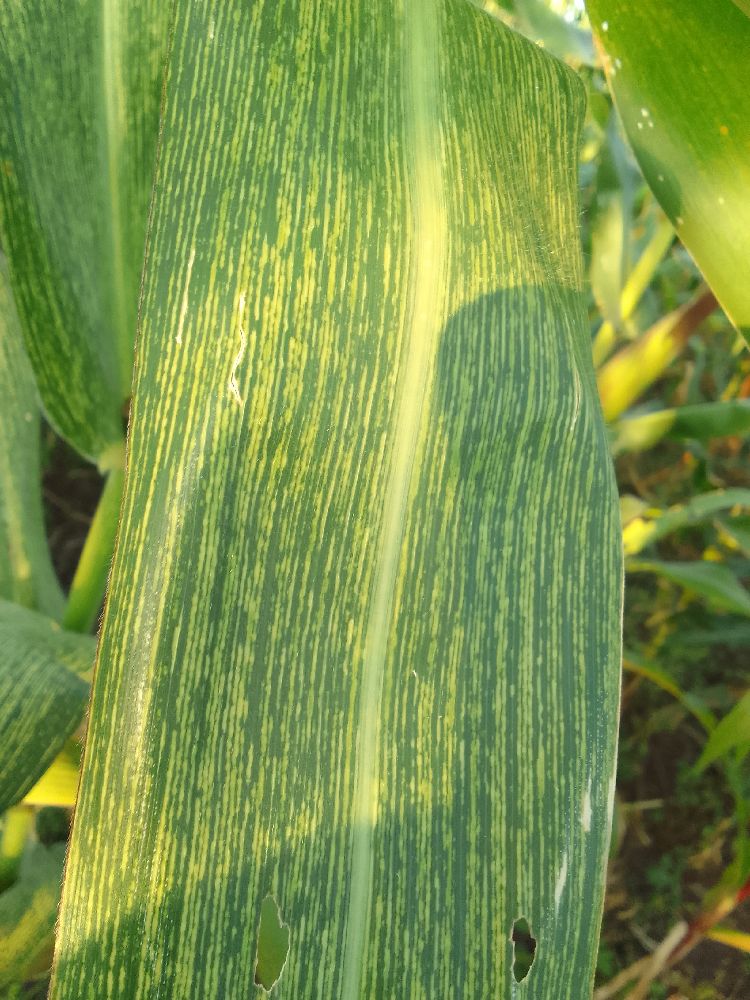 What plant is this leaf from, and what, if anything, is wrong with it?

maize, maize streak virus
